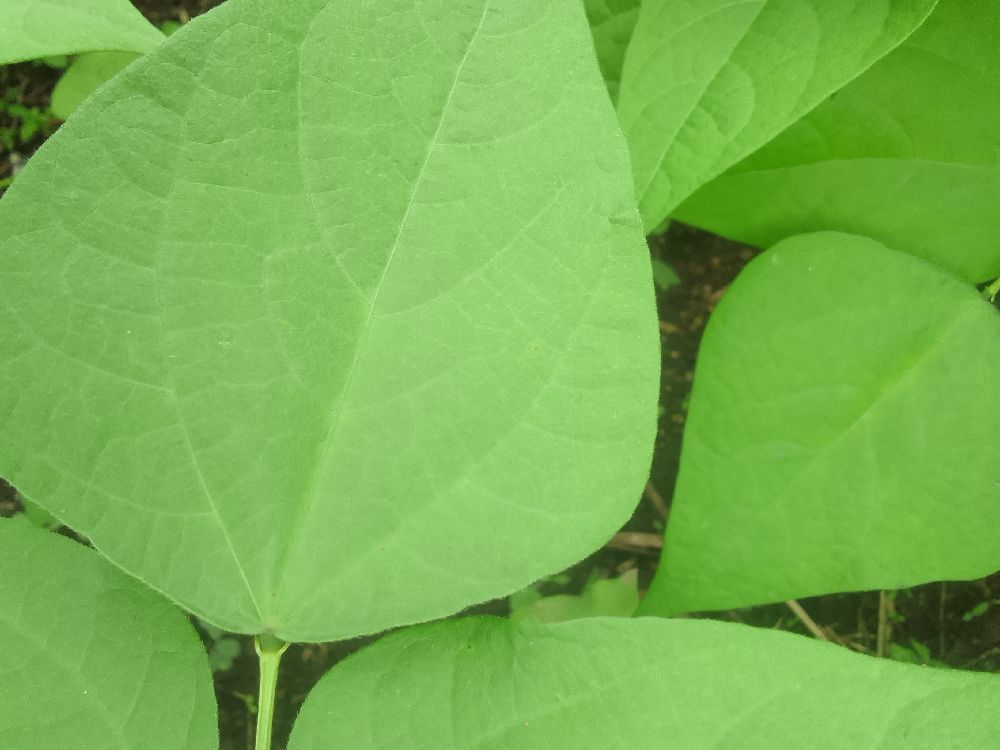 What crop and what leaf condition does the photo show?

common bean, healthy
